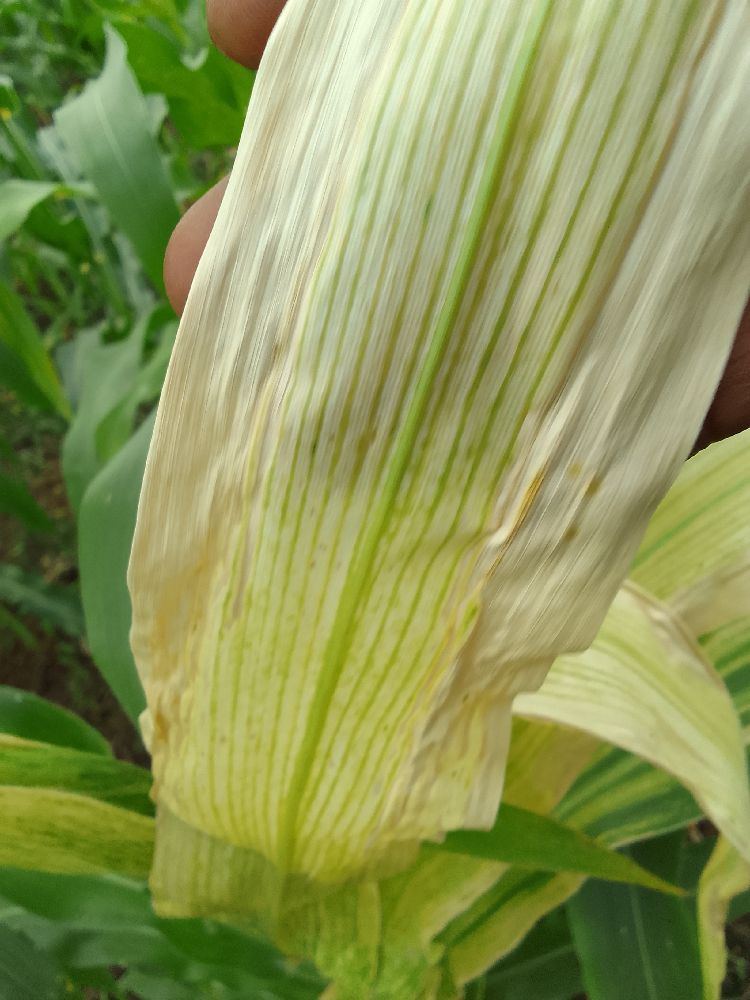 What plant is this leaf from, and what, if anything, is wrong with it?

maize, maize lethal necrosis
